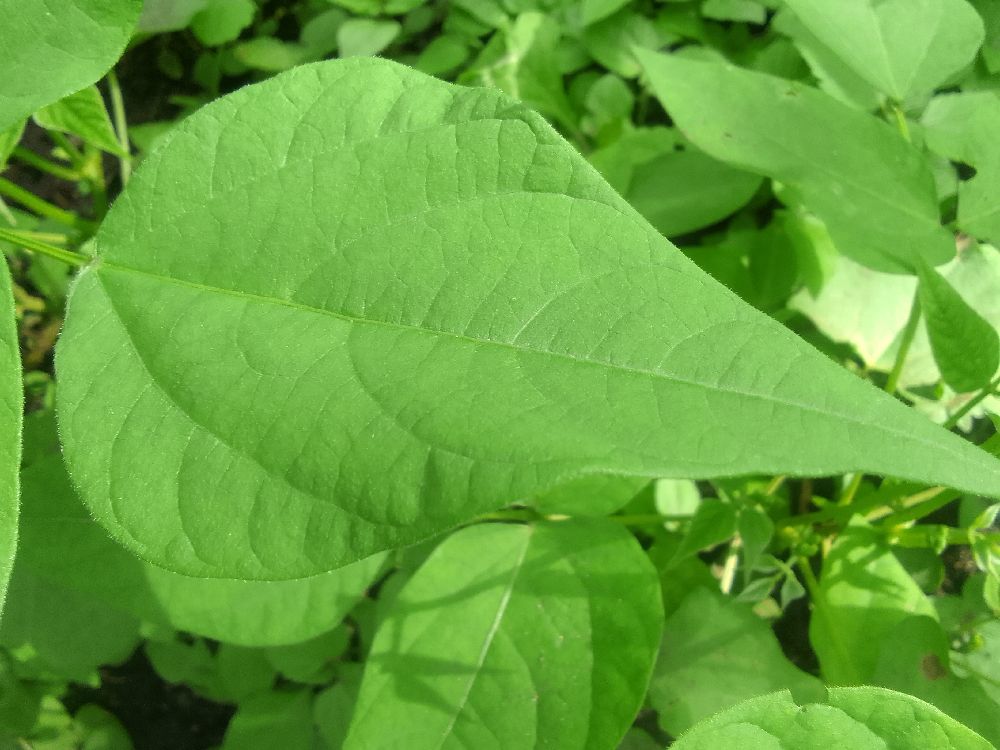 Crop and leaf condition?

common bean, healthy
